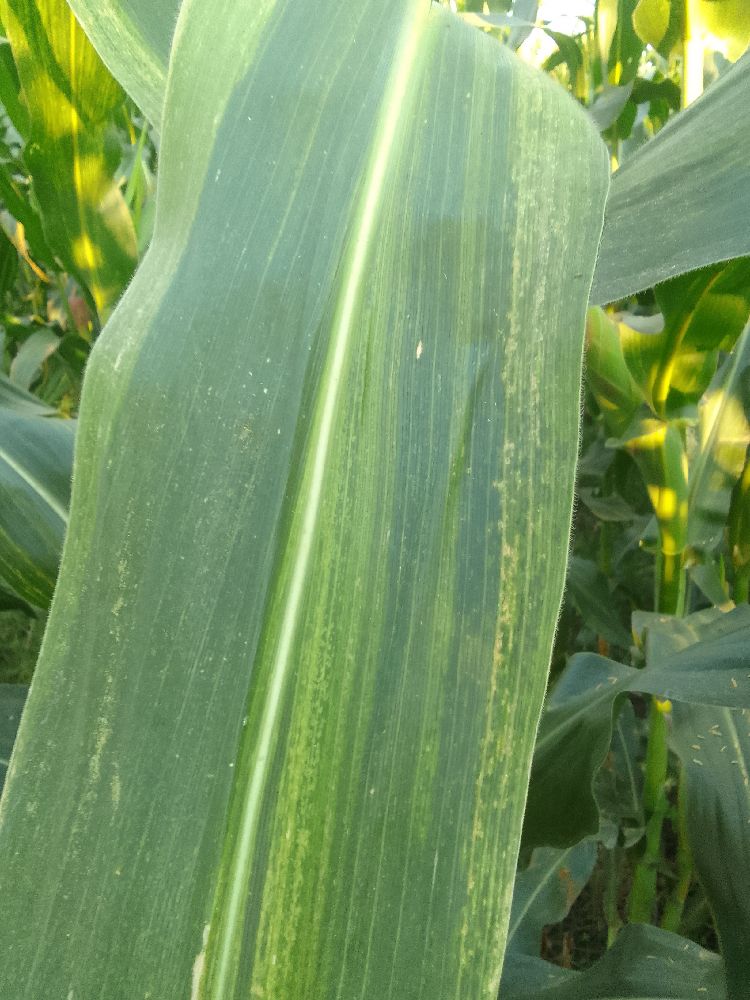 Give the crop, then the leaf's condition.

maize, maize lethal necrosis
